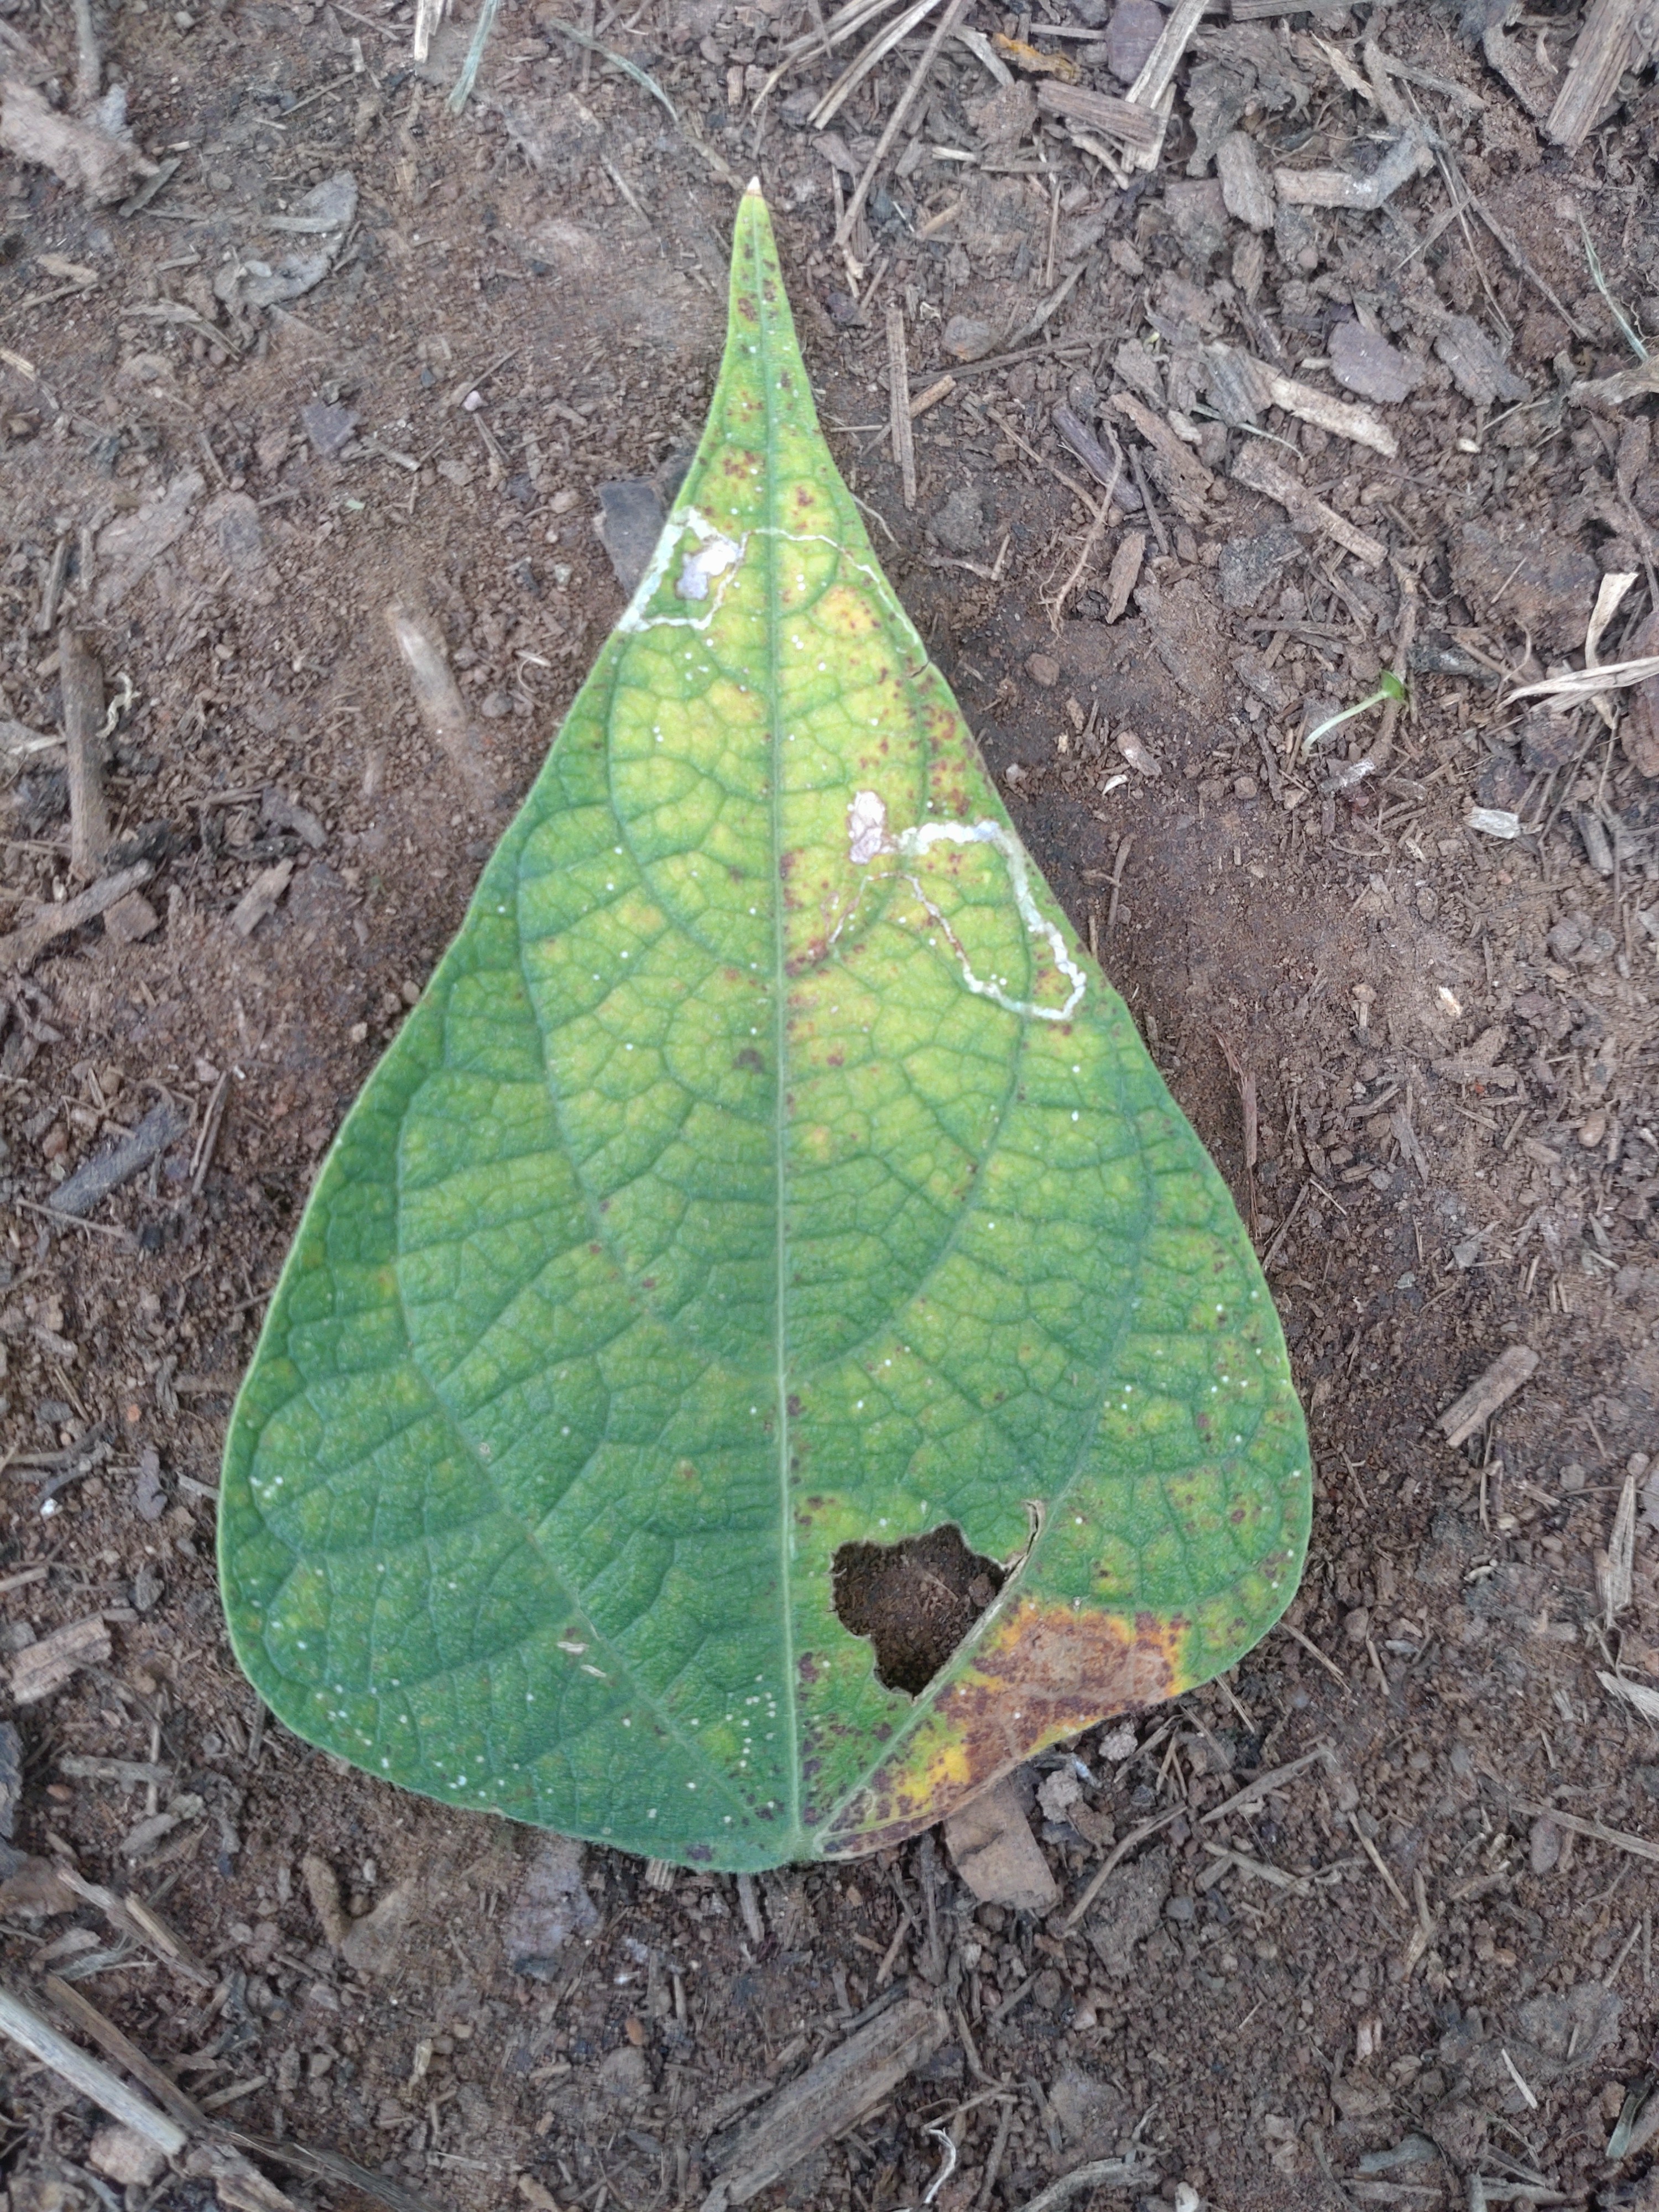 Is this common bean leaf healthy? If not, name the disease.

rust
